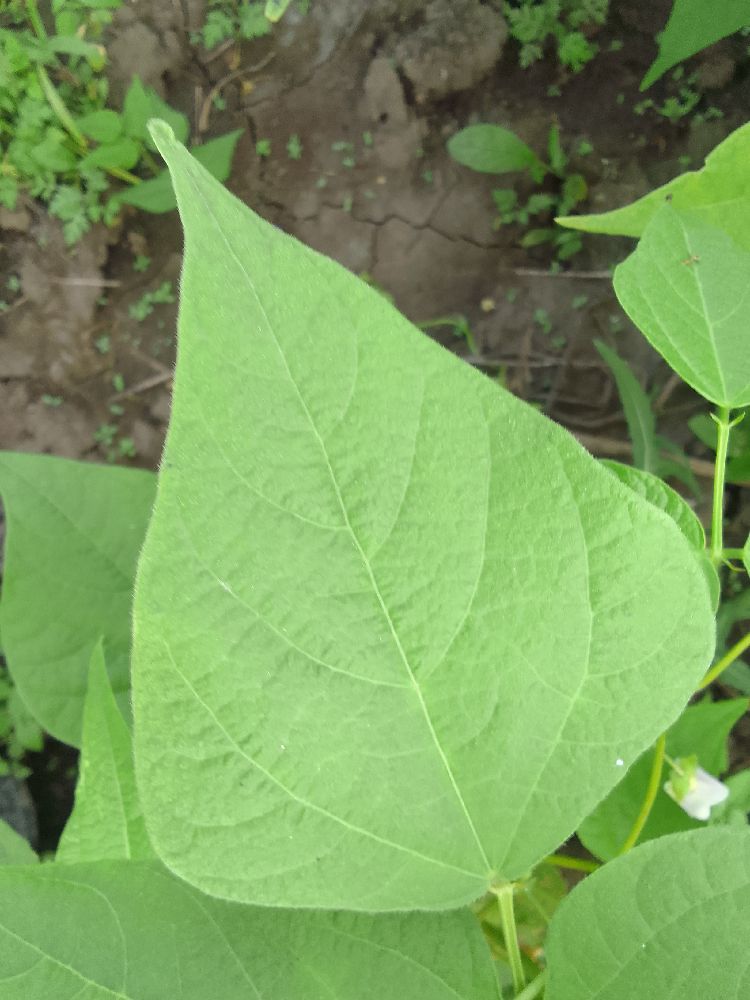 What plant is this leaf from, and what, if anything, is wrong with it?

common bean, healthy
